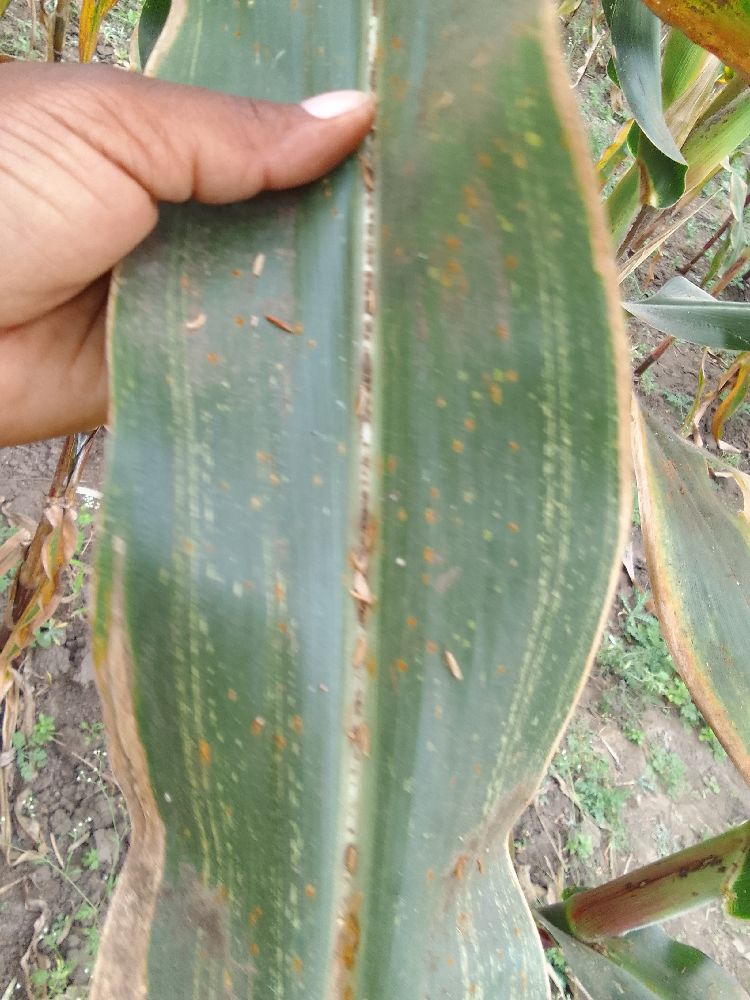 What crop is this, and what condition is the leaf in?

maize, maize streak virus
